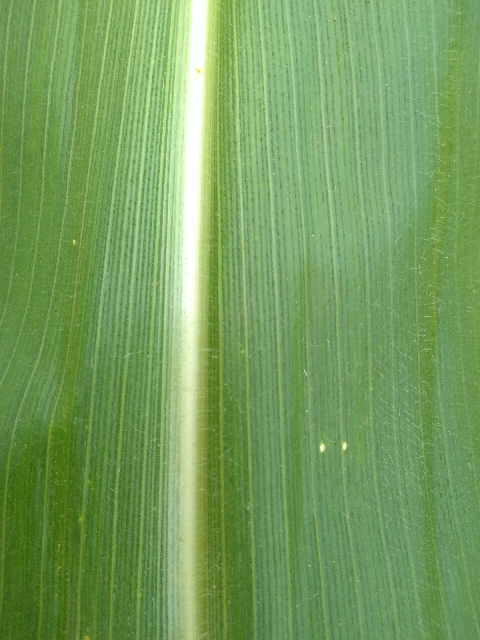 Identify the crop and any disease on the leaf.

maize, healthy
